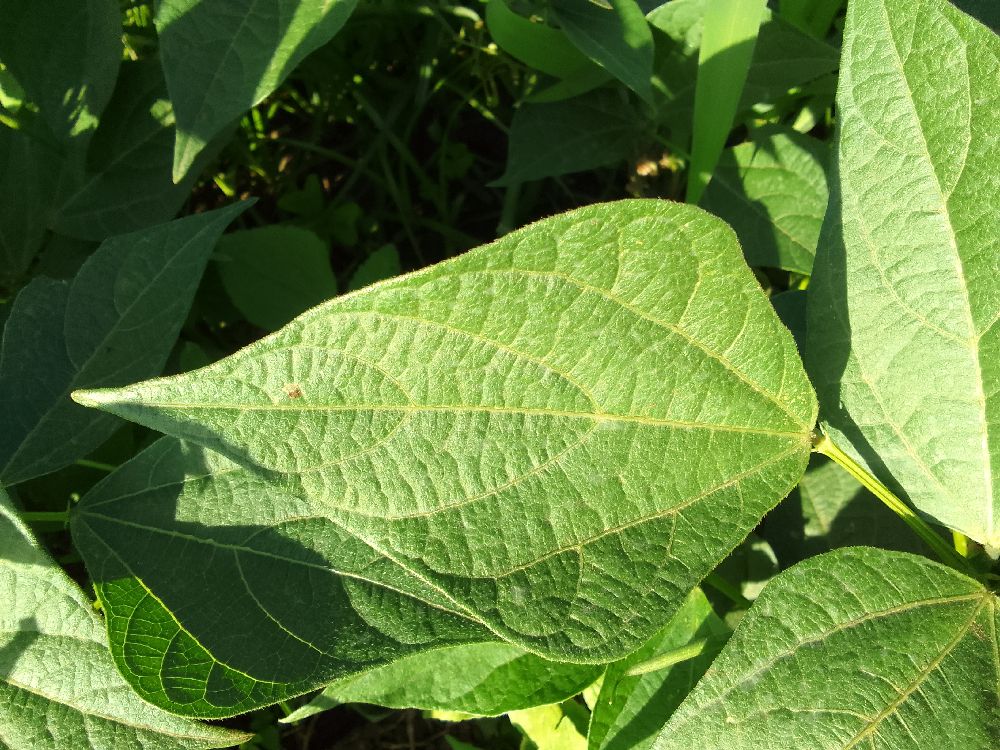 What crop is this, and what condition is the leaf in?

common bean, healthy
